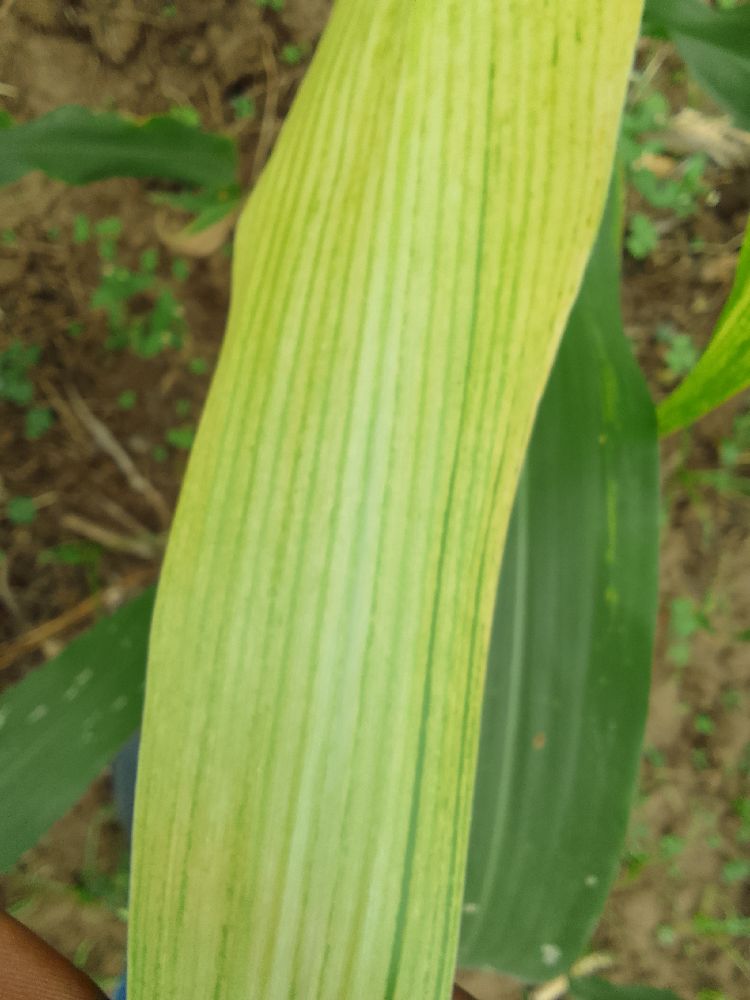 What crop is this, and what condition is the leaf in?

maize, maize lethal necrosis
